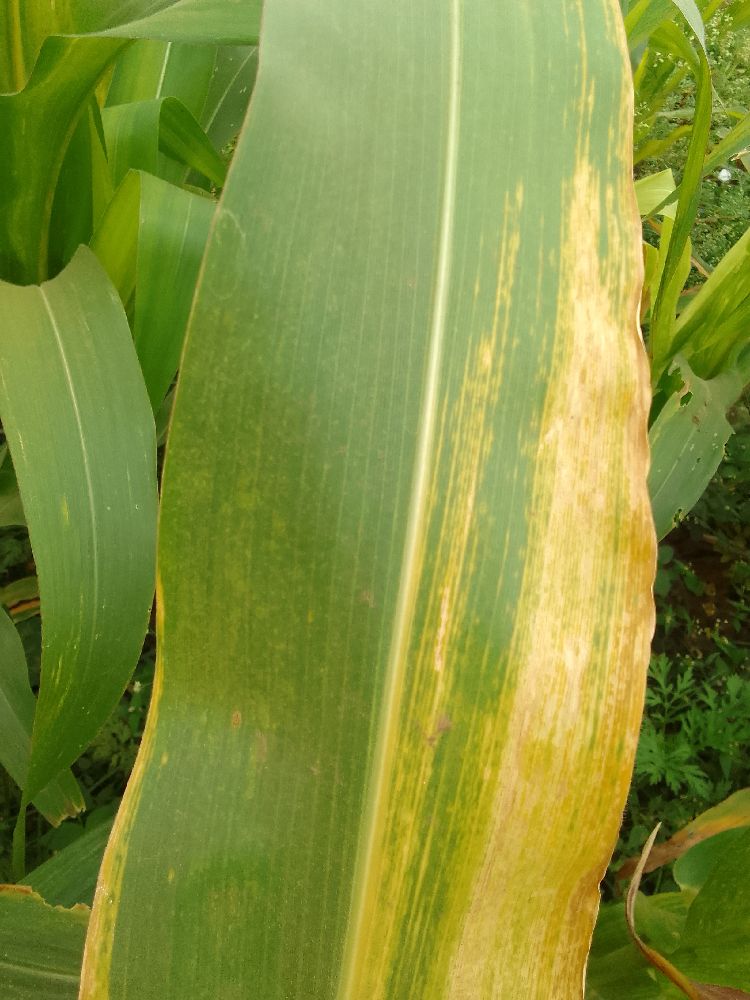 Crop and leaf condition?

maize, maize lethal necrosis
